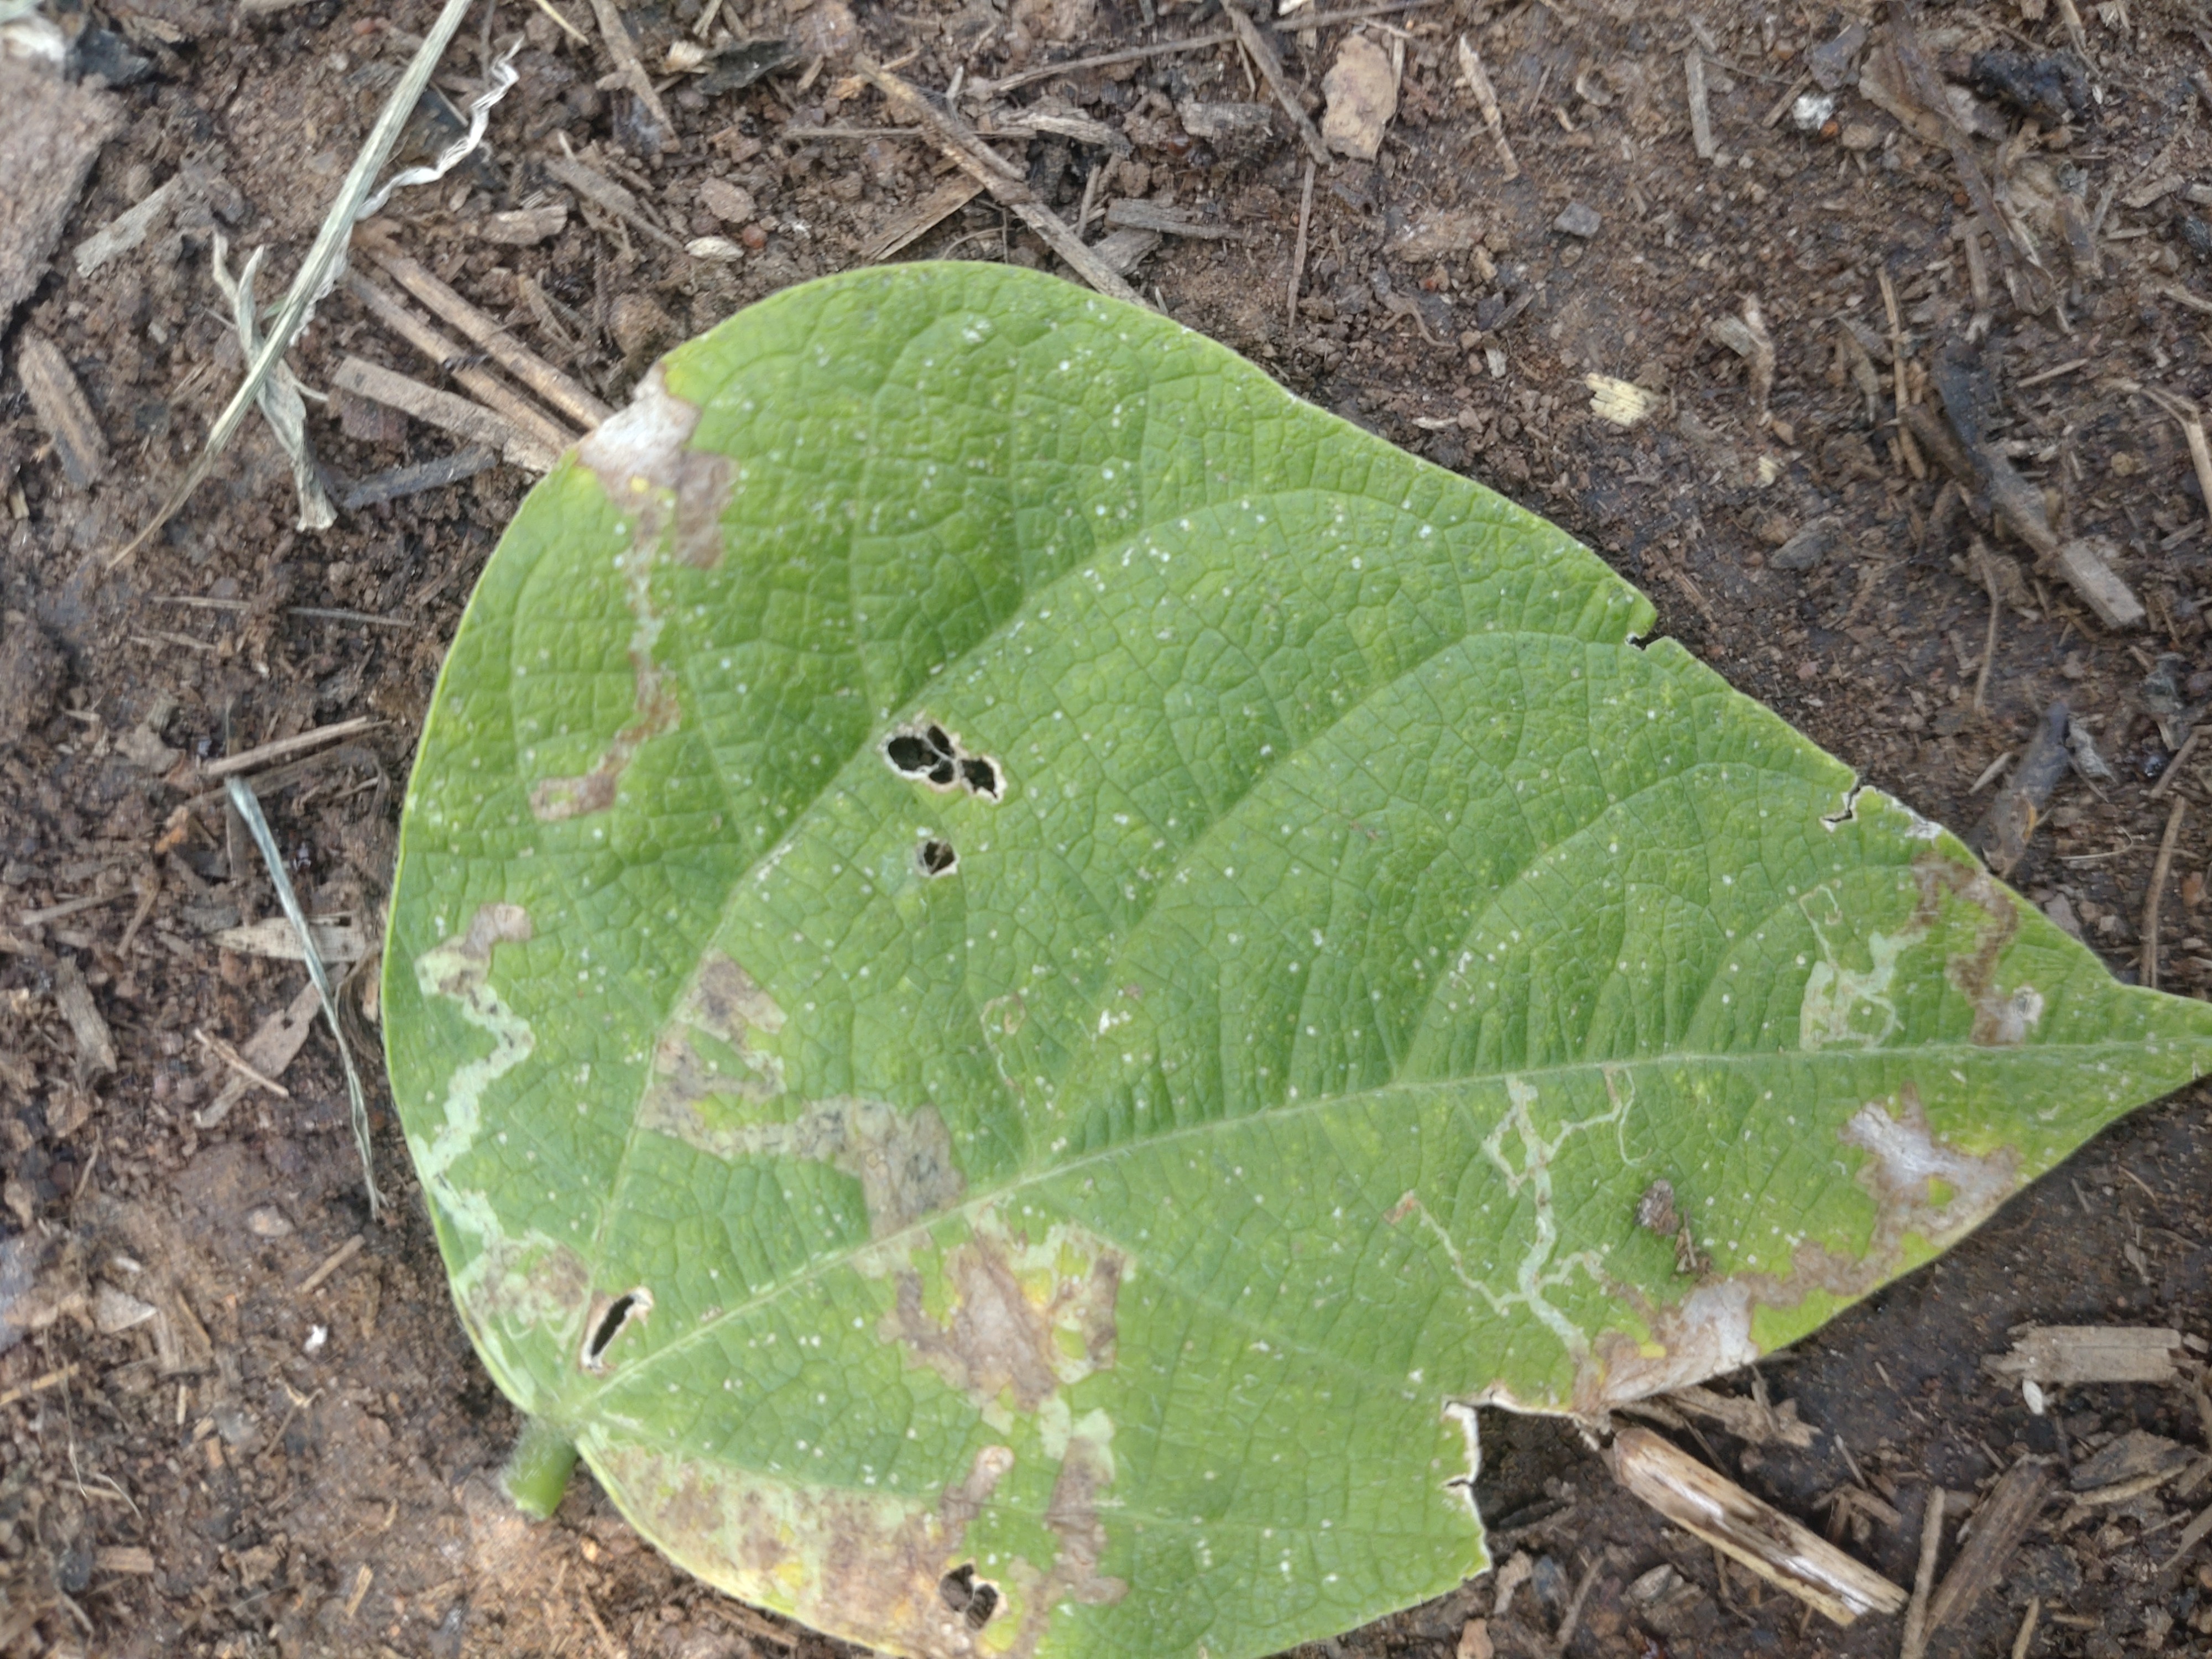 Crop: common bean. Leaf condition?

anthracnose
